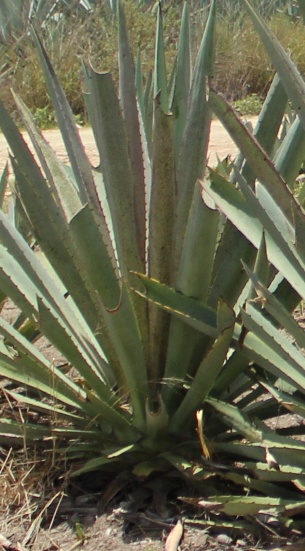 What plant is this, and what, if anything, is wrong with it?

agave, spotted
